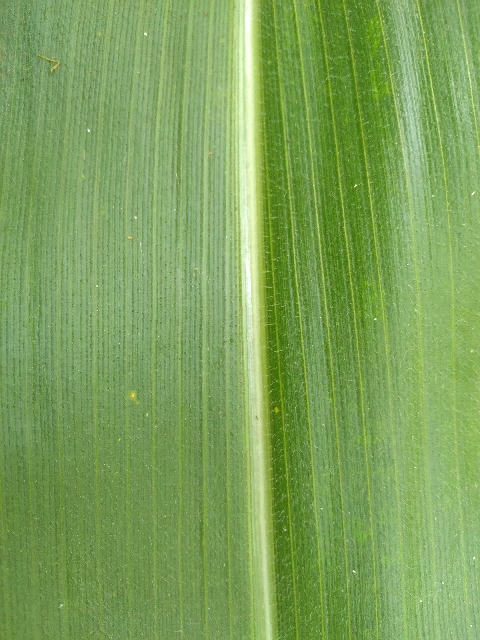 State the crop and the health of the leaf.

maize, healthy
